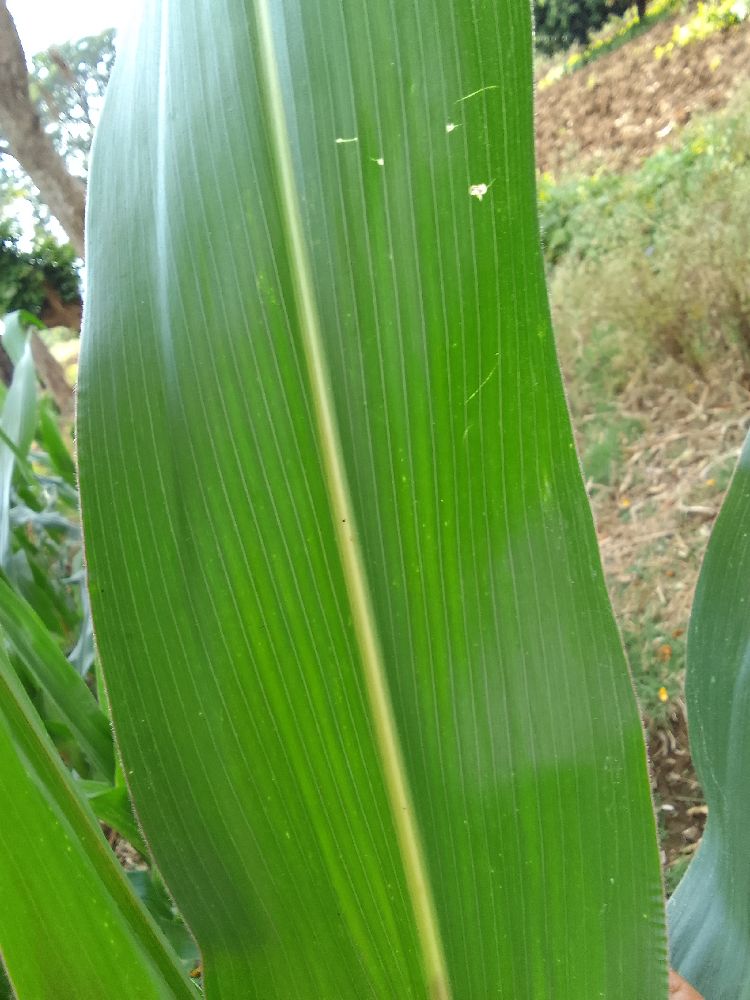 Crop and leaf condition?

maize, healthy
